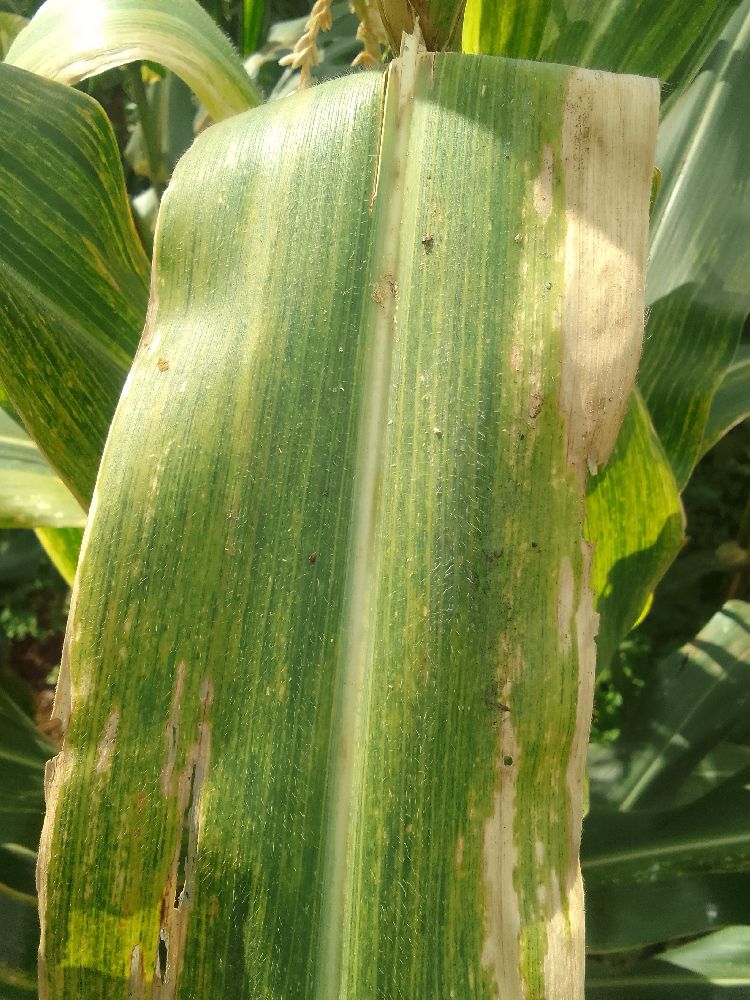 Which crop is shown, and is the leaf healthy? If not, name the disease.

maize, maize lethal necrosis
